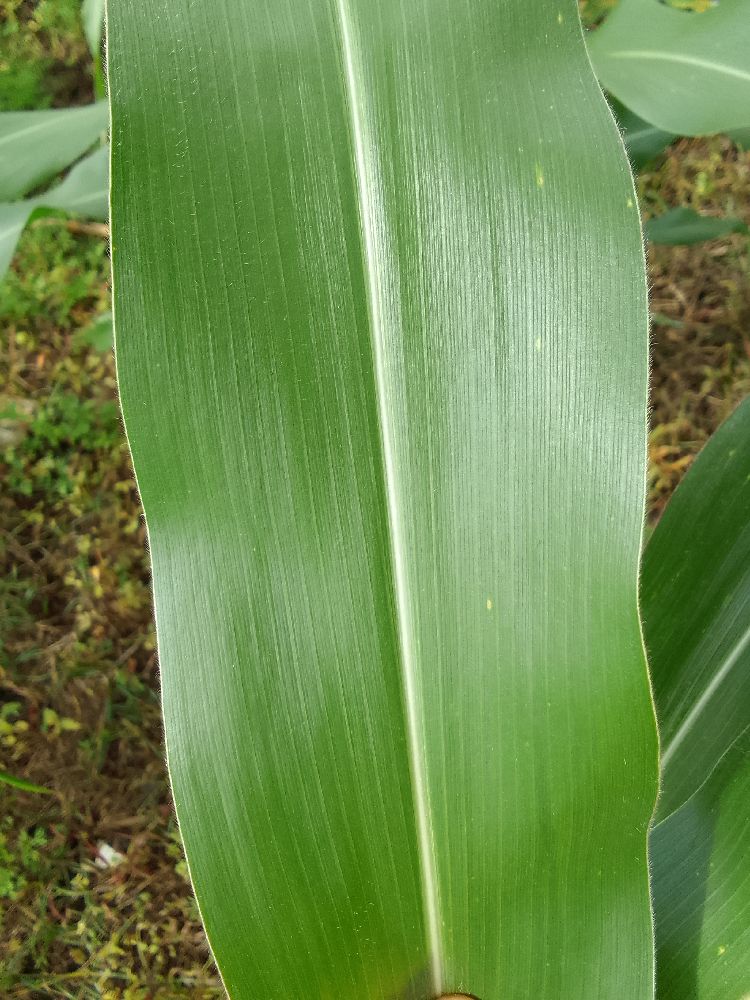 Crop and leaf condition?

maize, healthy
